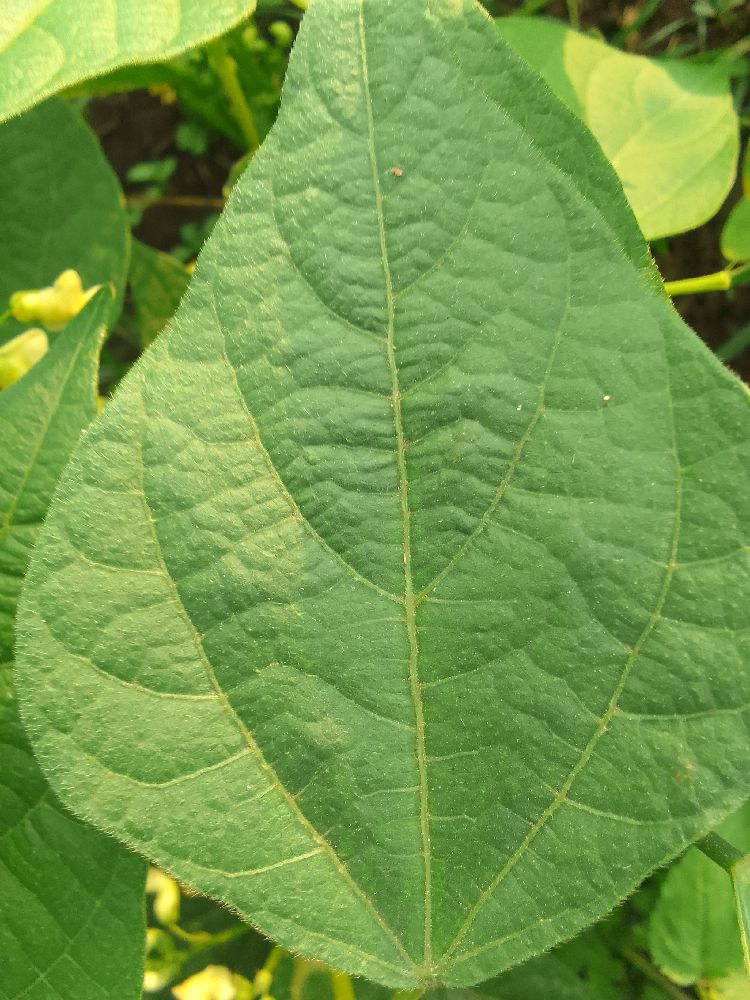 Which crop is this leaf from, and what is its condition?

common bean, healthy
